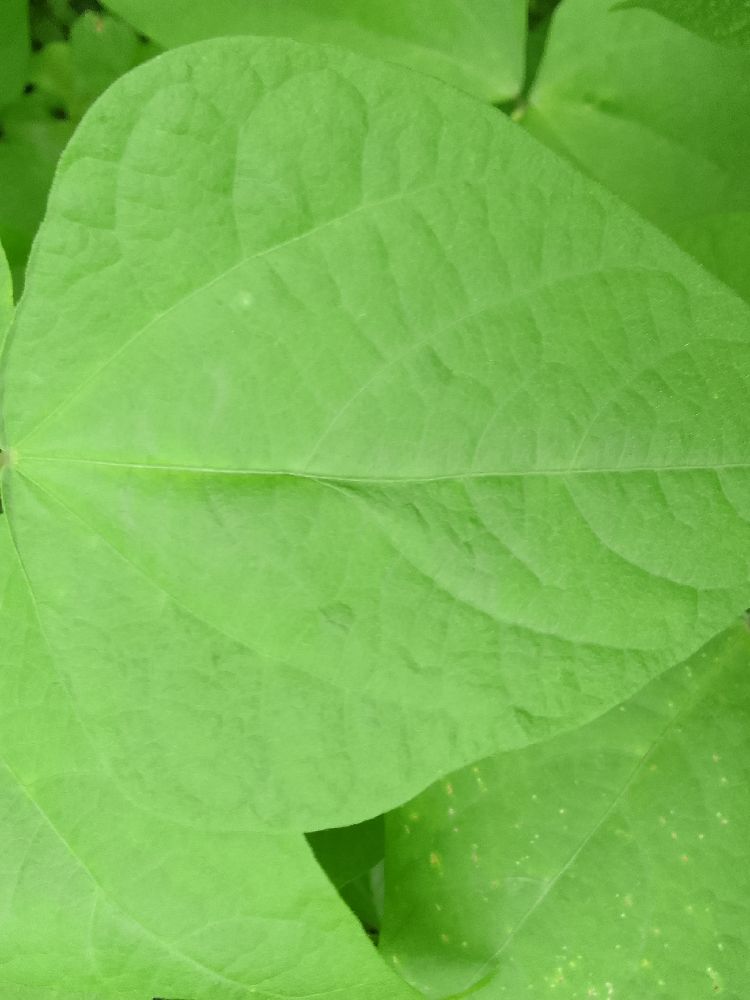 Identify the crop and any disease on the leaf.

common bean, healthy
